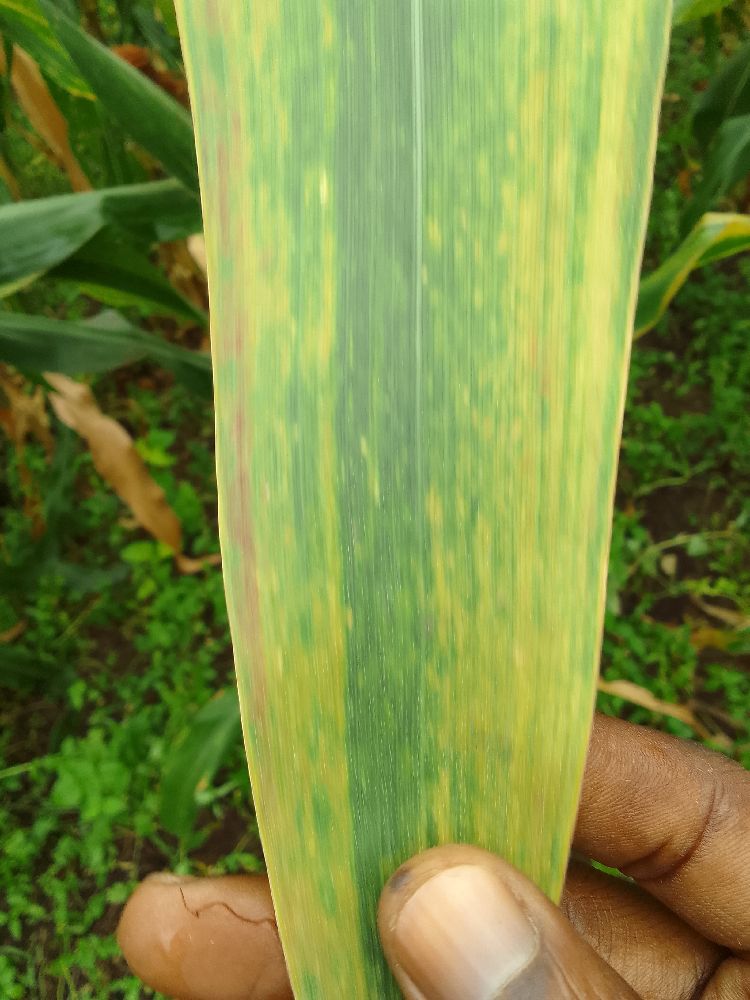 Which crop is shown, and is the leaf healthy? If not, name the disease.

maize, maize lethal necrosis
